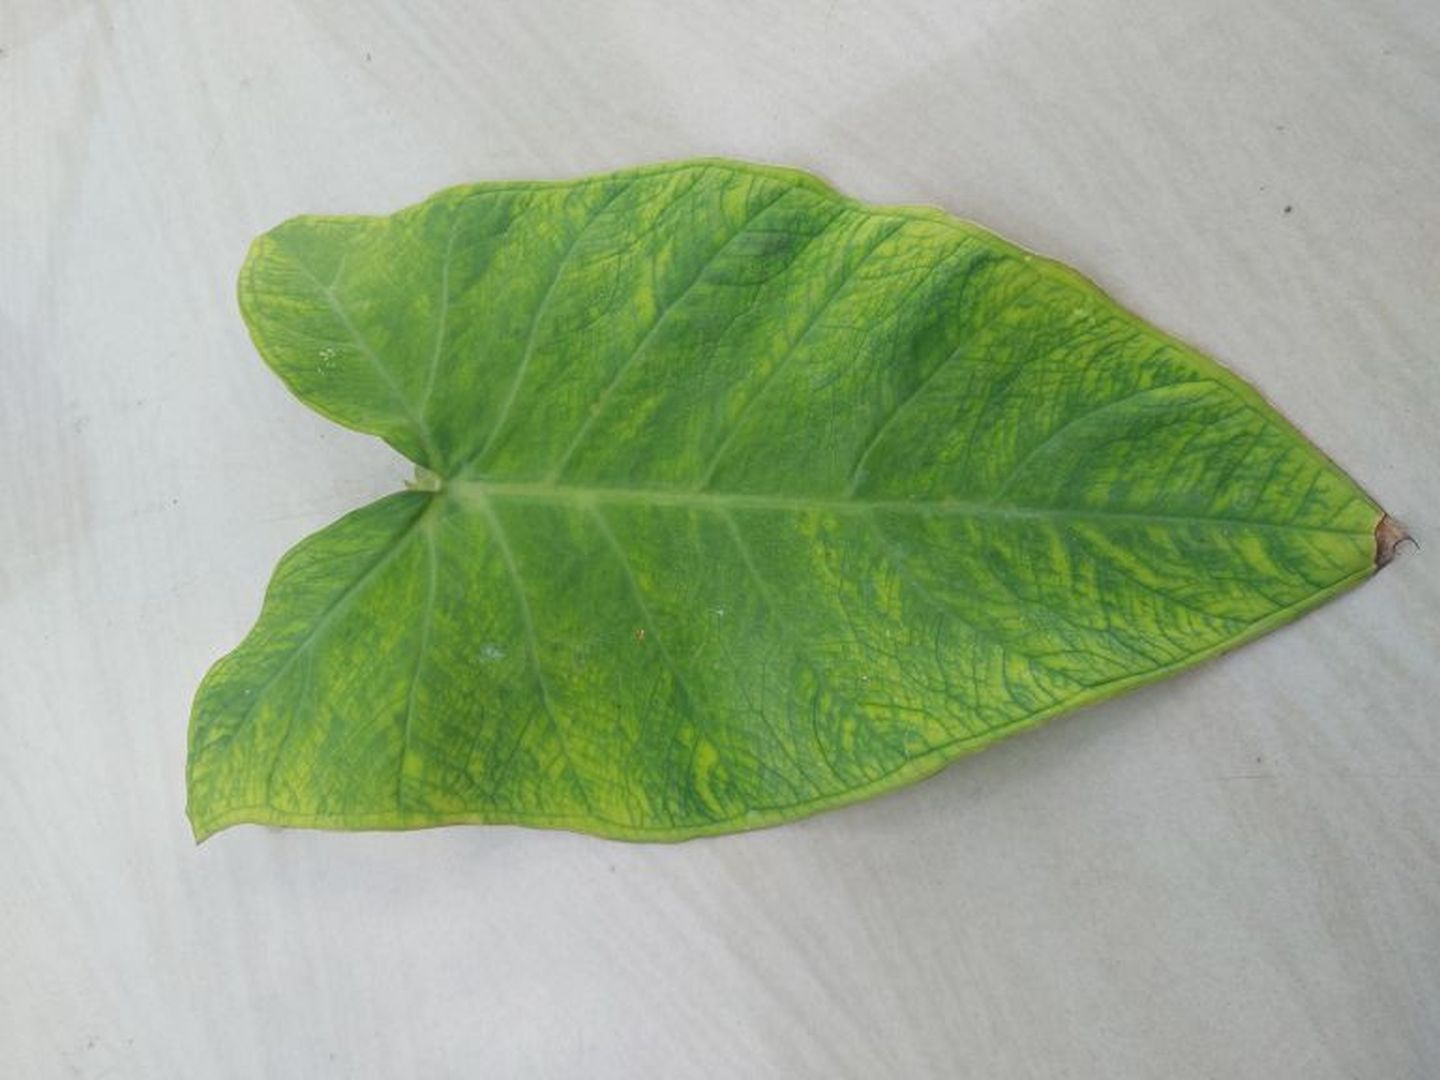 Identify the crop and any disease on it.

taro, mosaic
